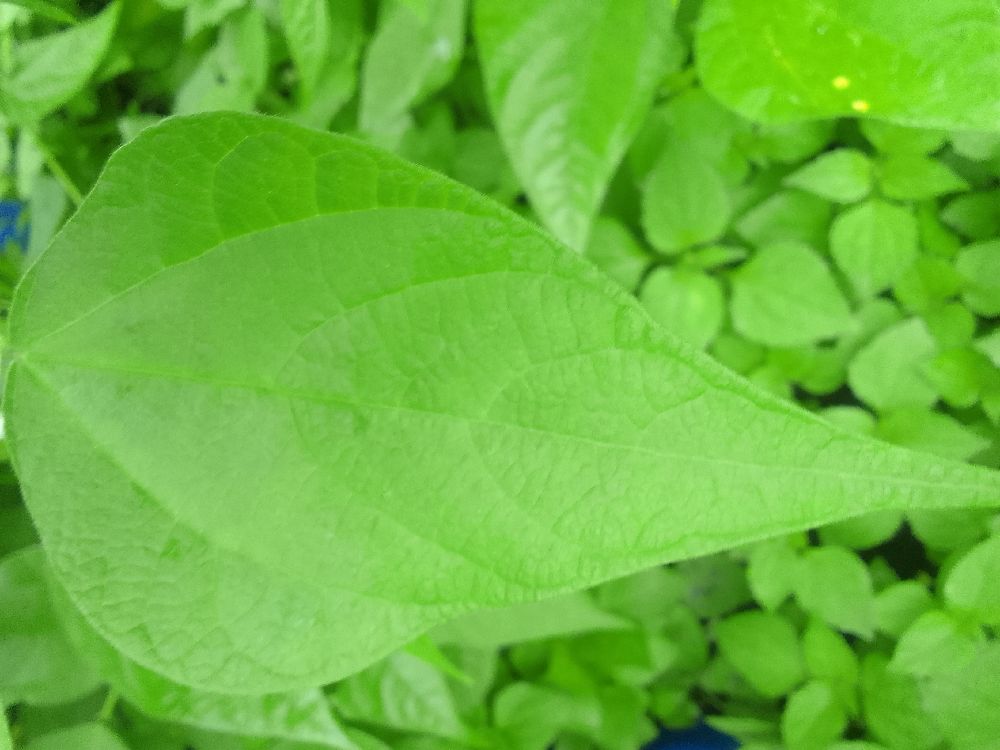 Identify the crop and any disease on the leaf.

common bean, healthy
